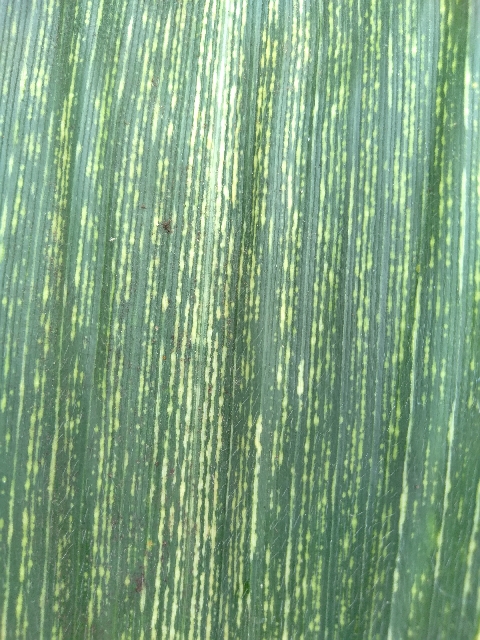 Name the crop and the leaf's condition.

maize, maize streak virus
